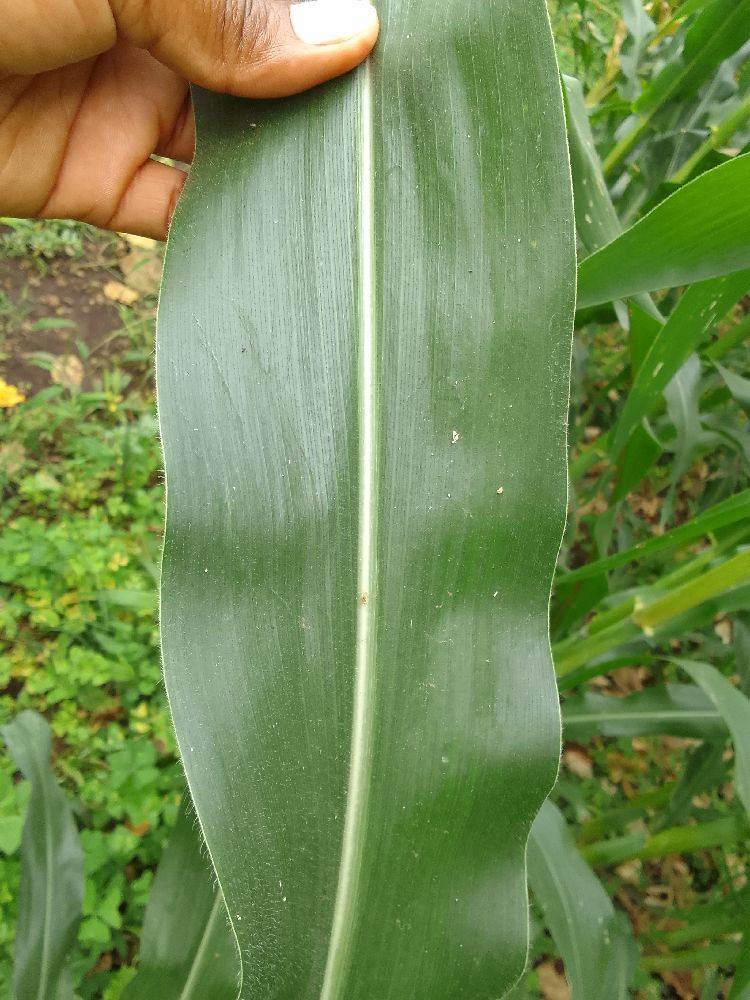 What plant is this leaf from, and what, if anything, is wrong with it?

maize, healthy
